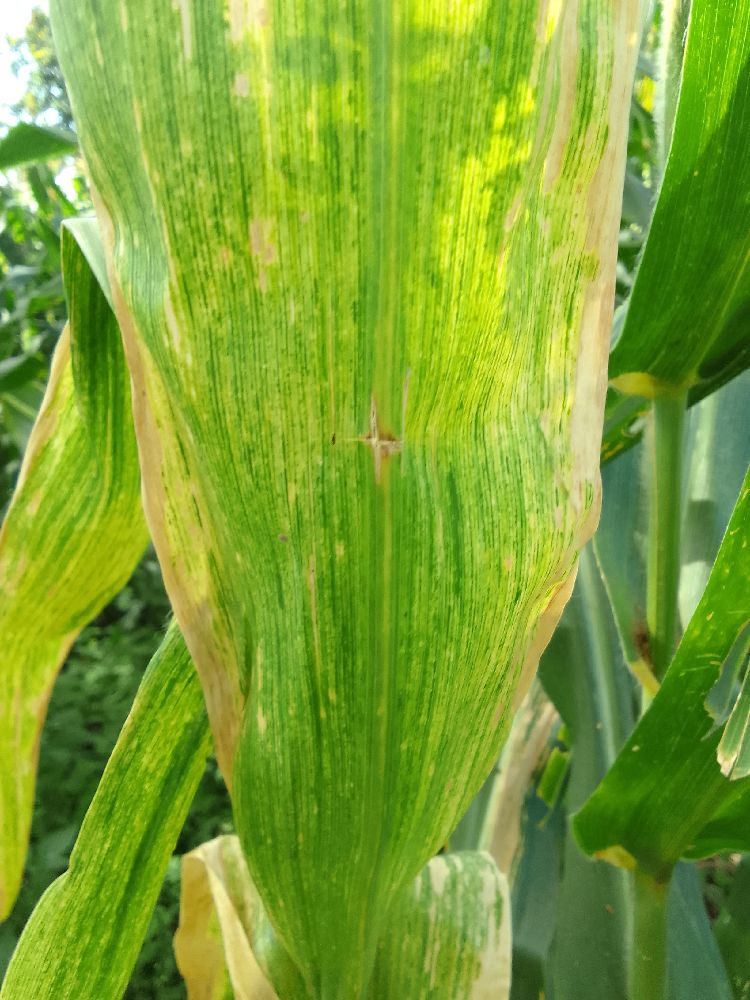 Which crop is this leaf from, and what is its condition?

maize, maize lethal necrosis
